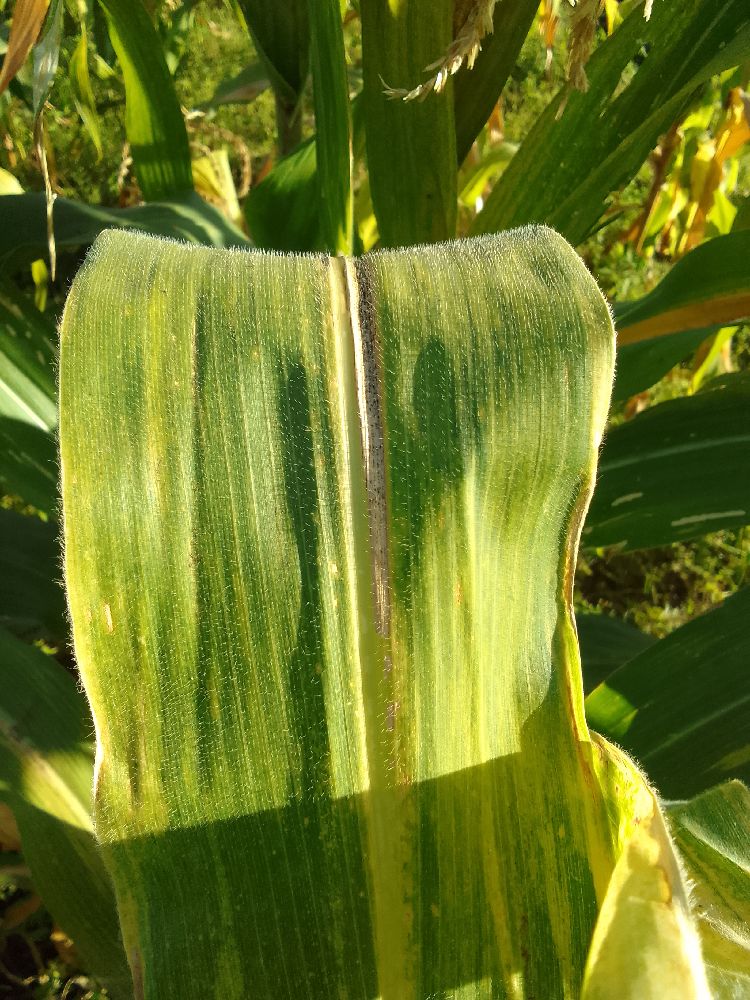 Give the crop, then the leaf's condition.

maize, maize lethal necrosis
